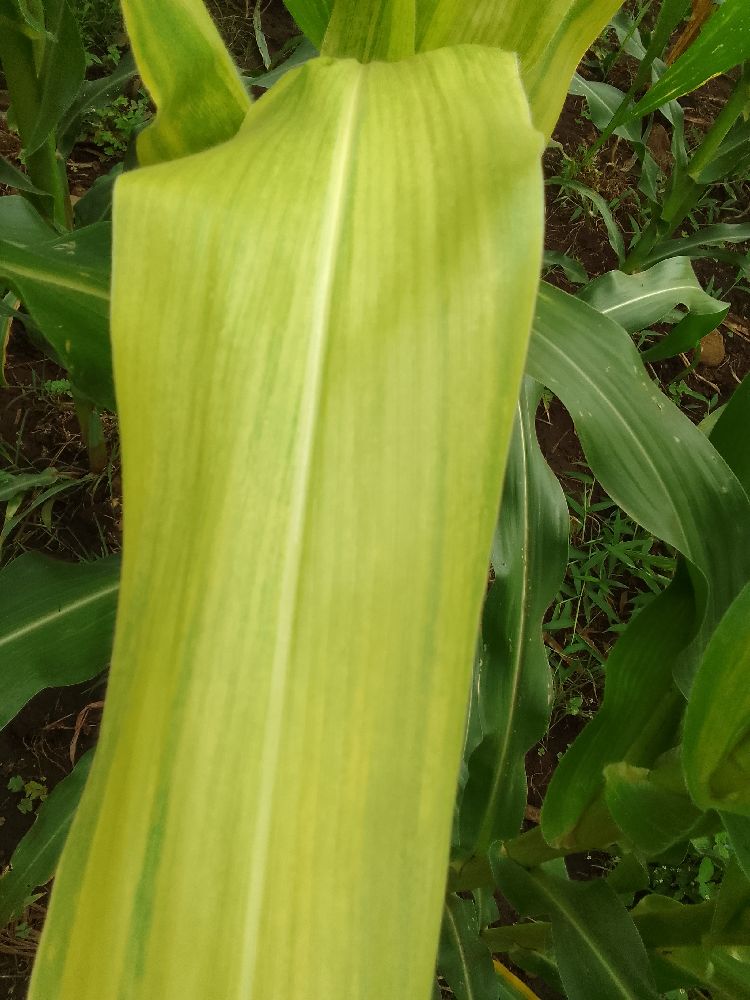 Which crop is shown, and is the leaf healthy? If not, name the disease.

maize, maize lethal necrosis
